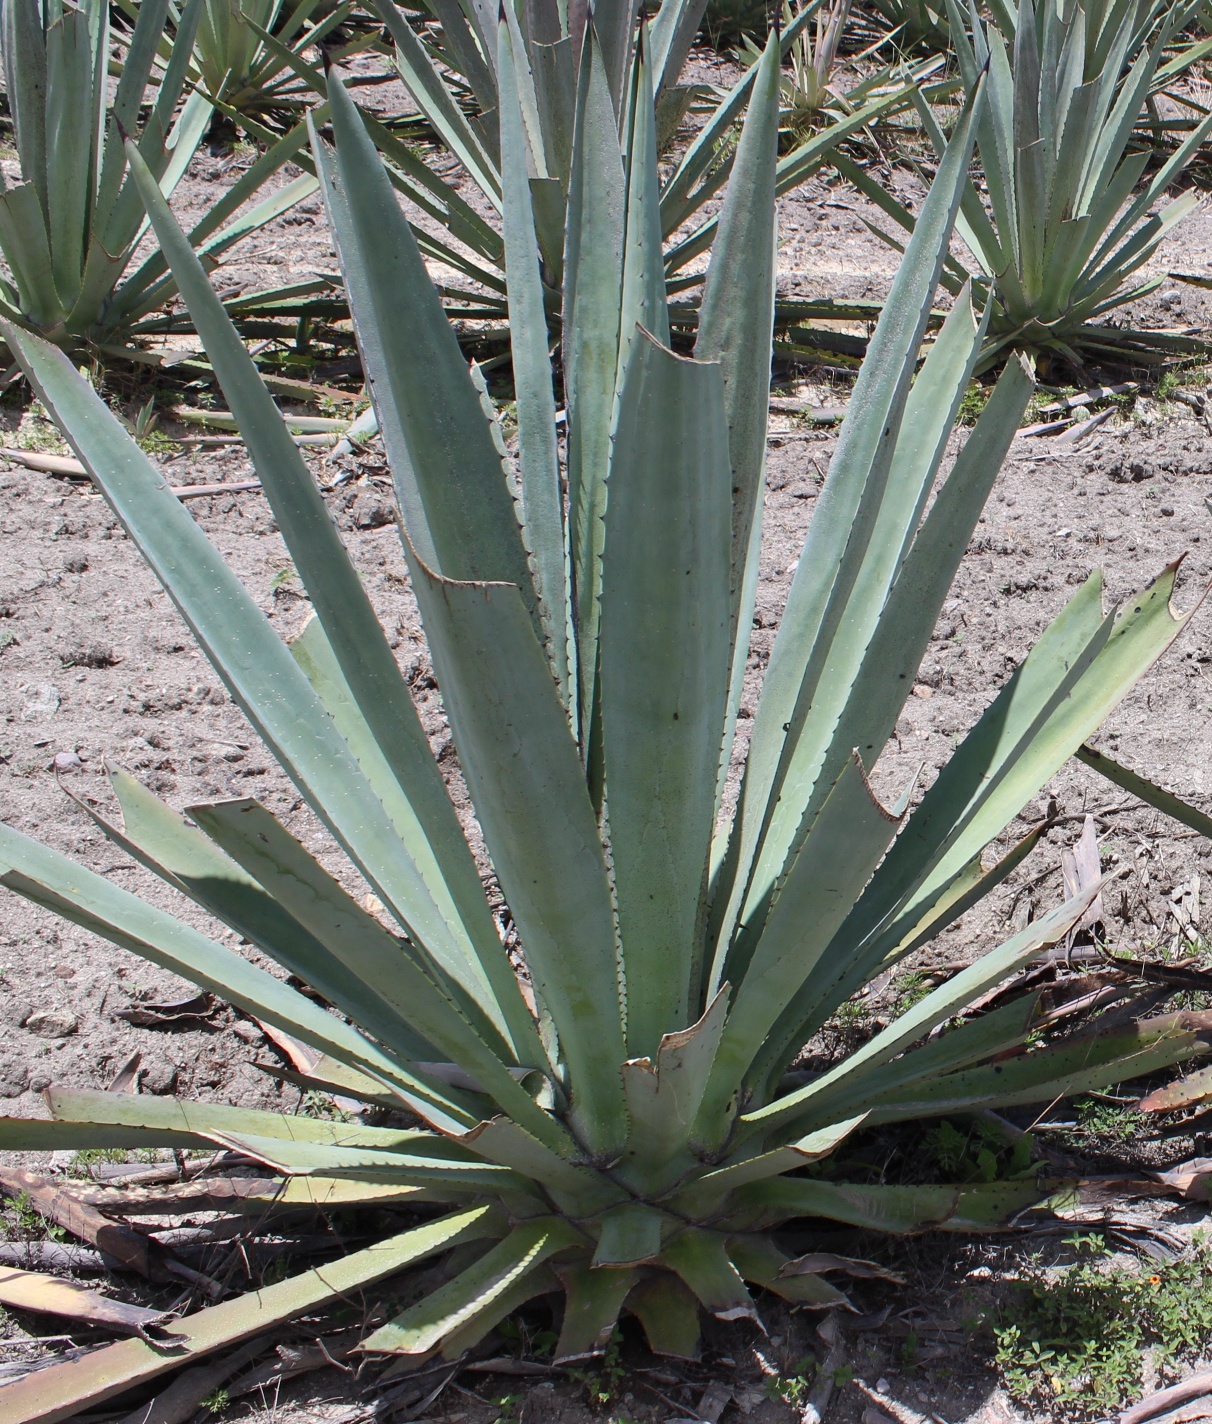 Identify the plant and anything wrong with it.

agave, healthy
